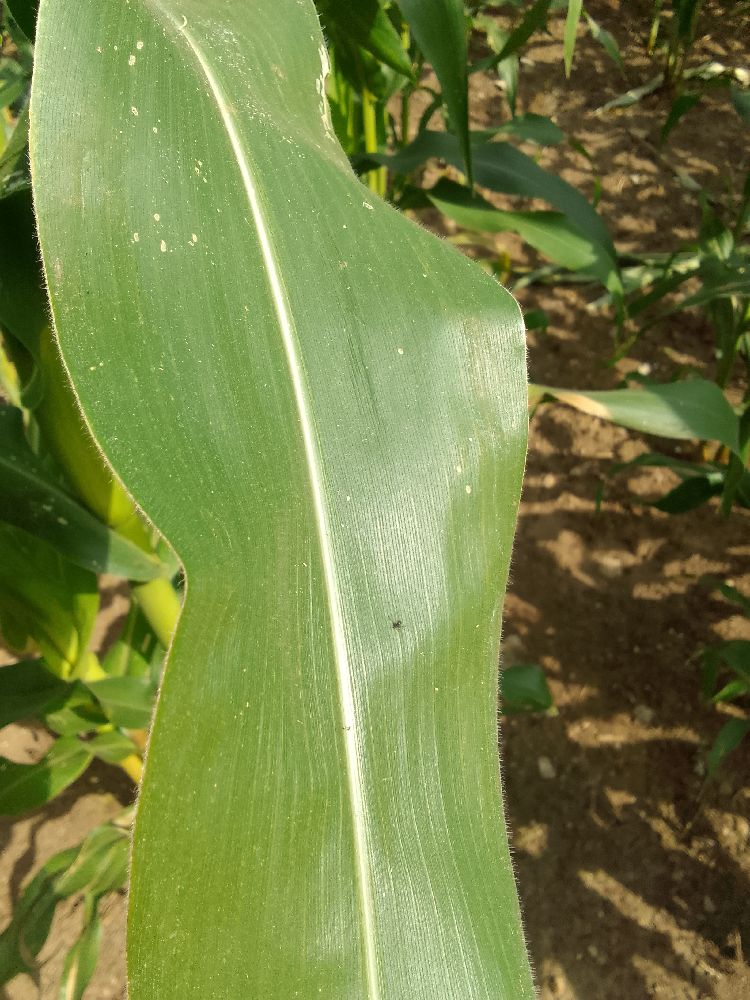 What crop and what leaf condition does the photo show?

maize, healthy
